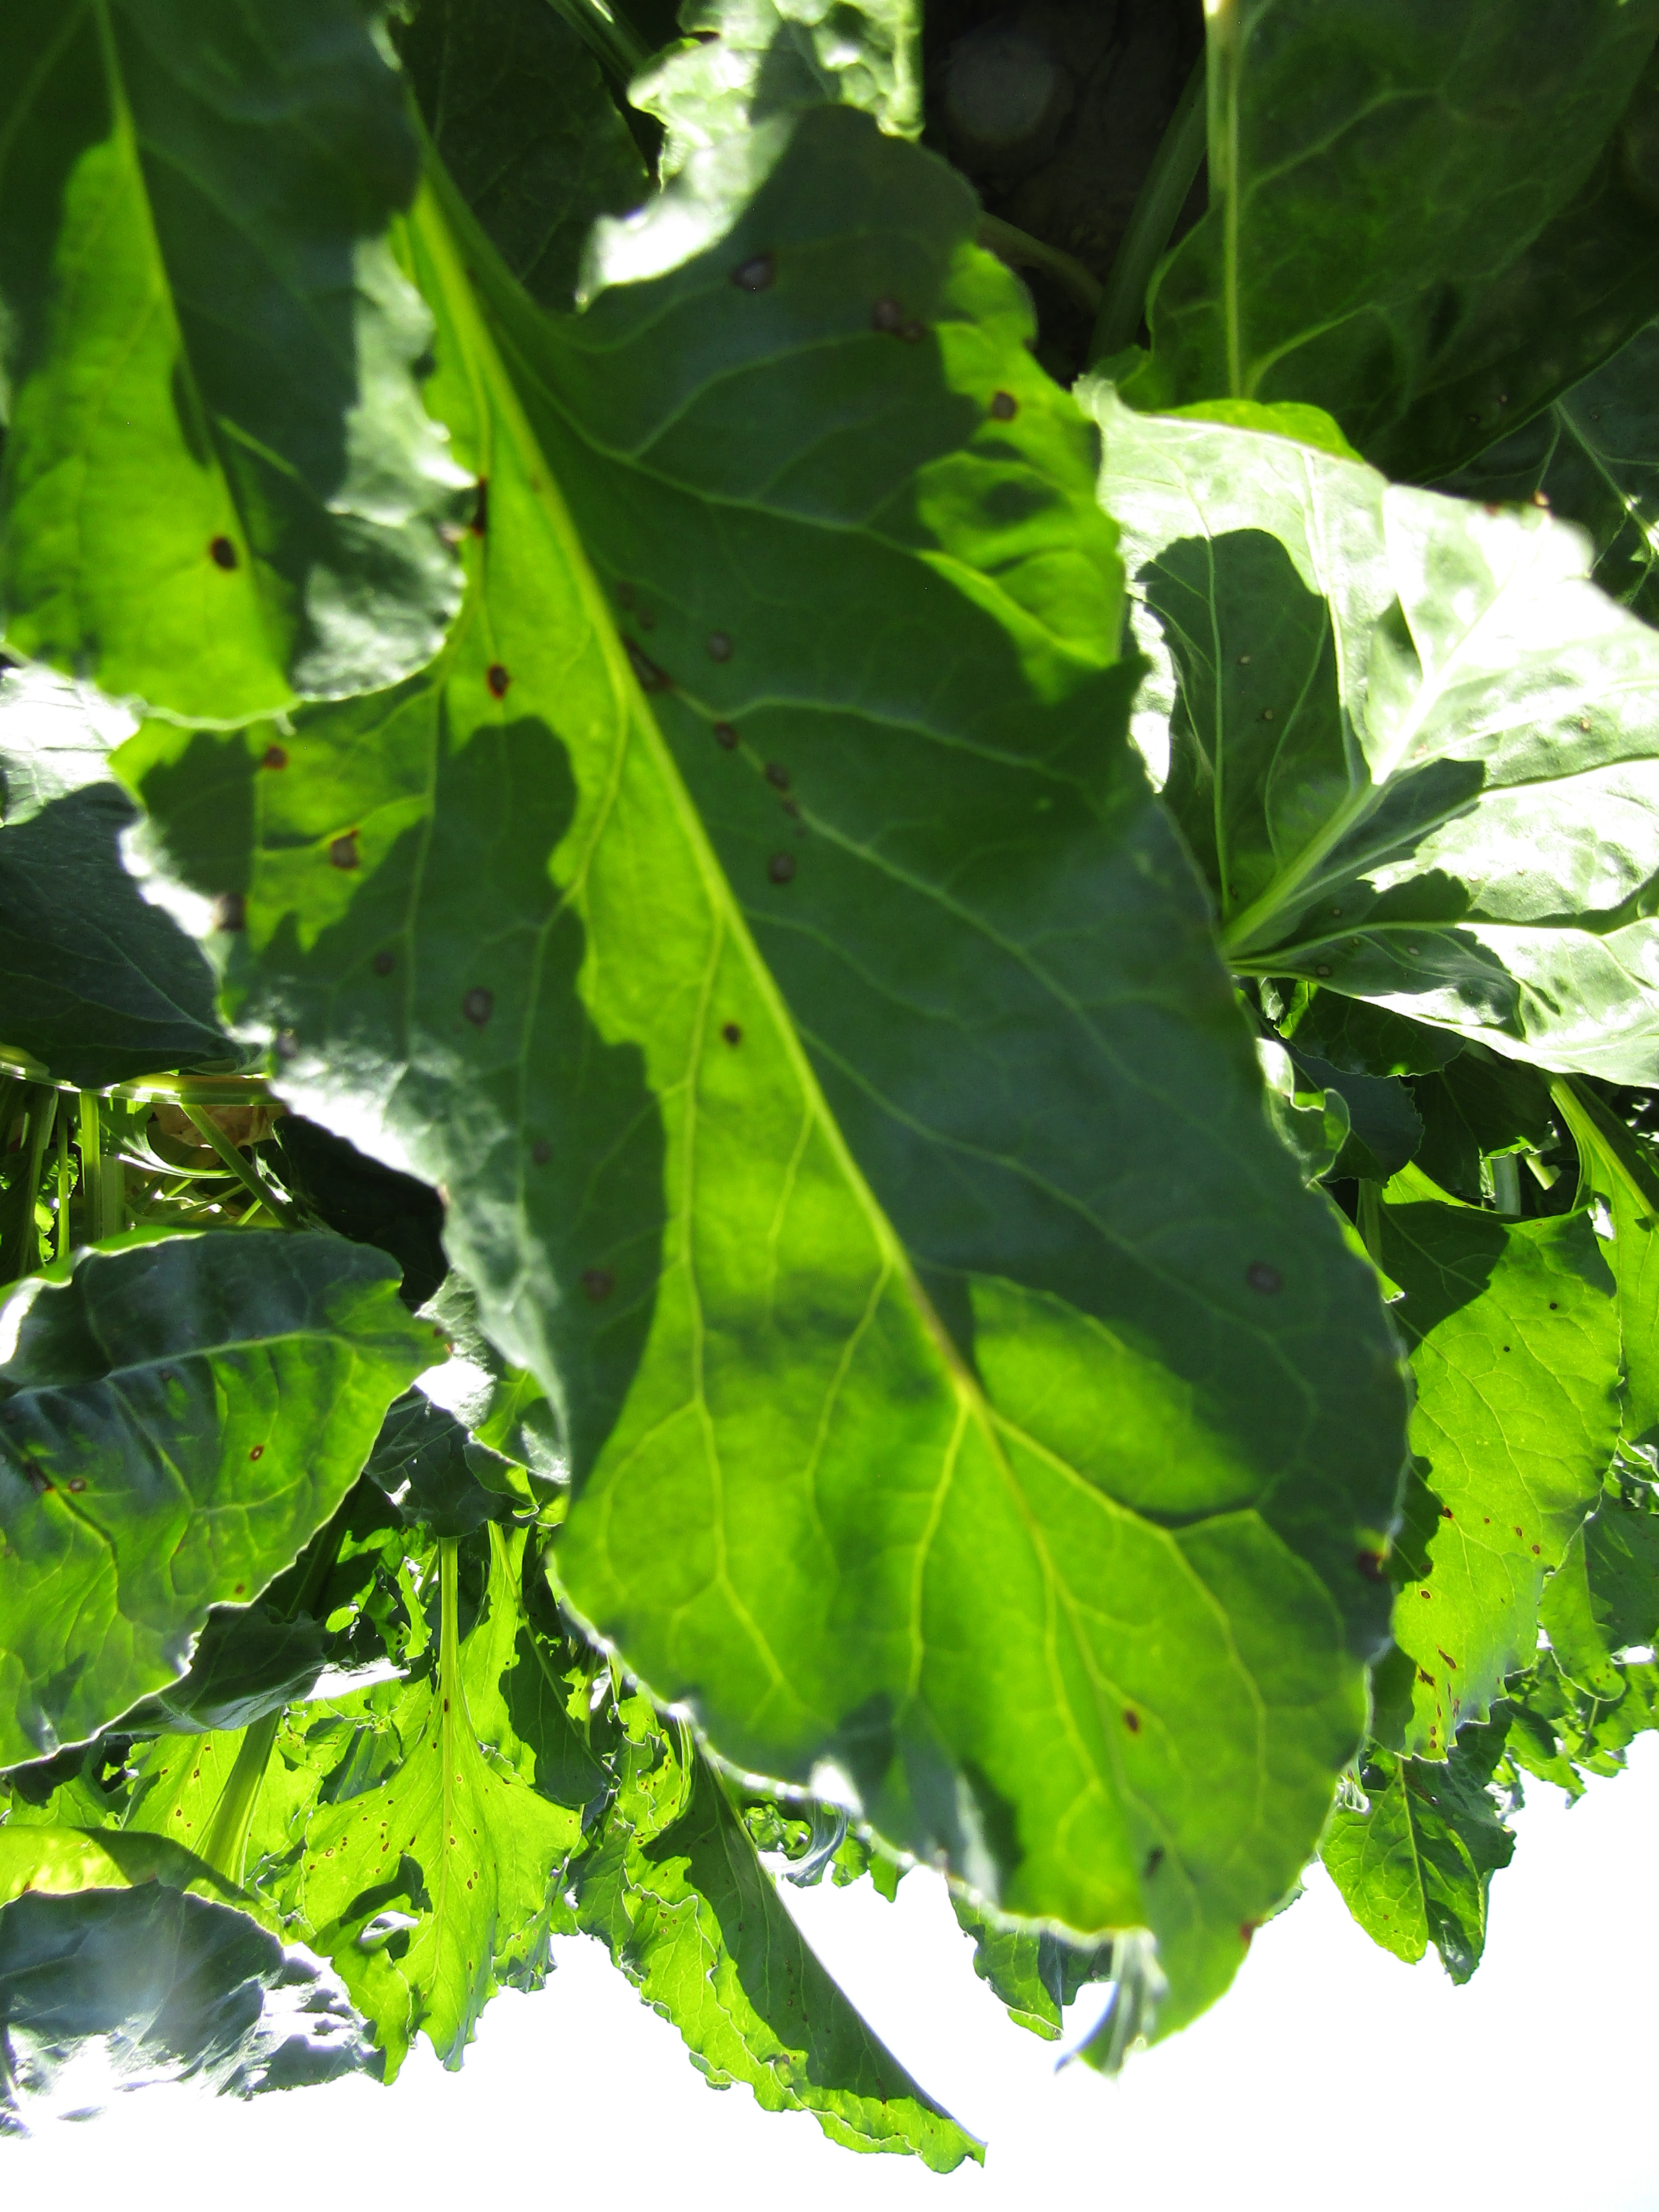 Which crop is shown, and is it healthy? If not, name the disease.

beet, cercospora
